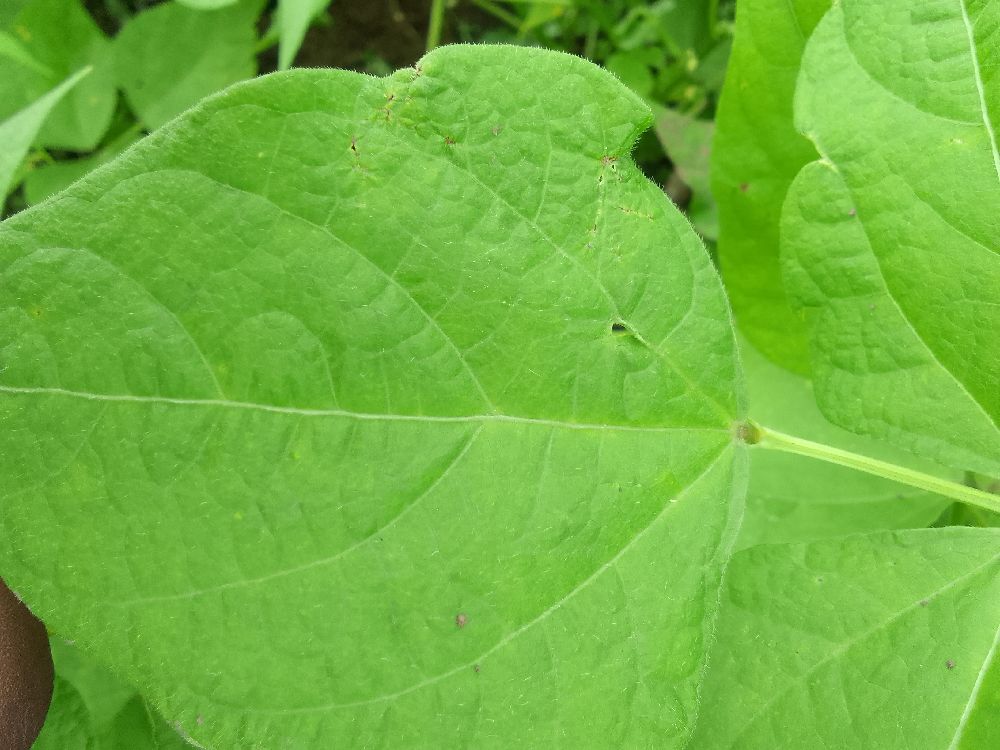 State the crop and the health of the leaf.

common bean, healthy
